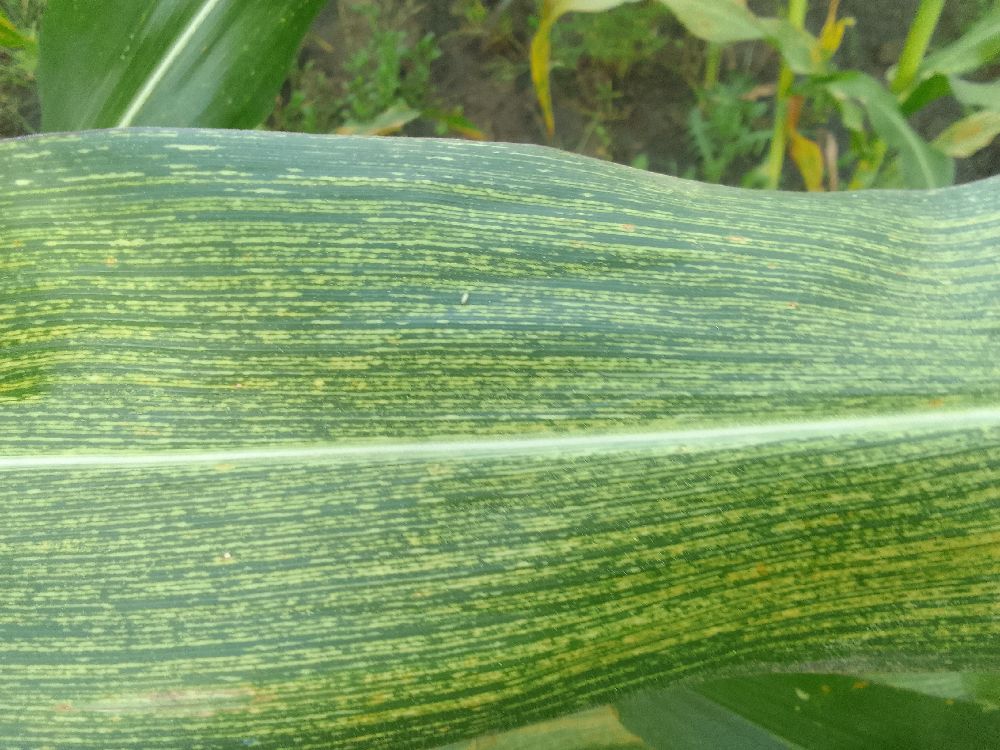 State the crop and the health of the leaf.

maize, maize streak virus
